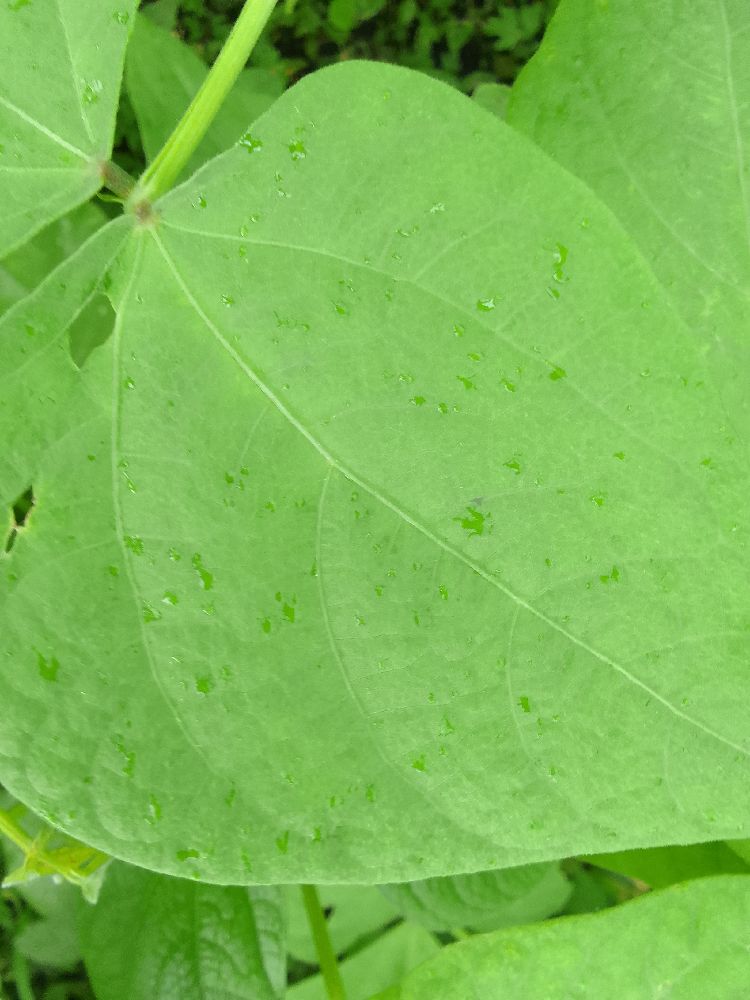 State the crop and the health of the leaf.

common bean, healthy
